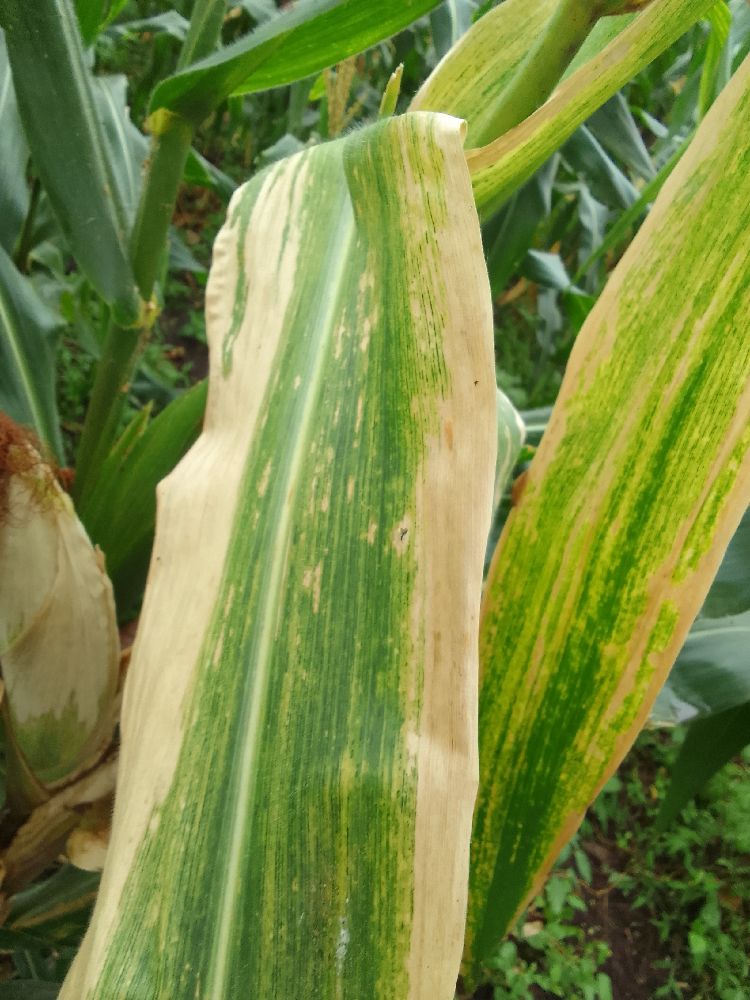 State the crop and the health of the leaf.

maize, maize lethal necrosis
